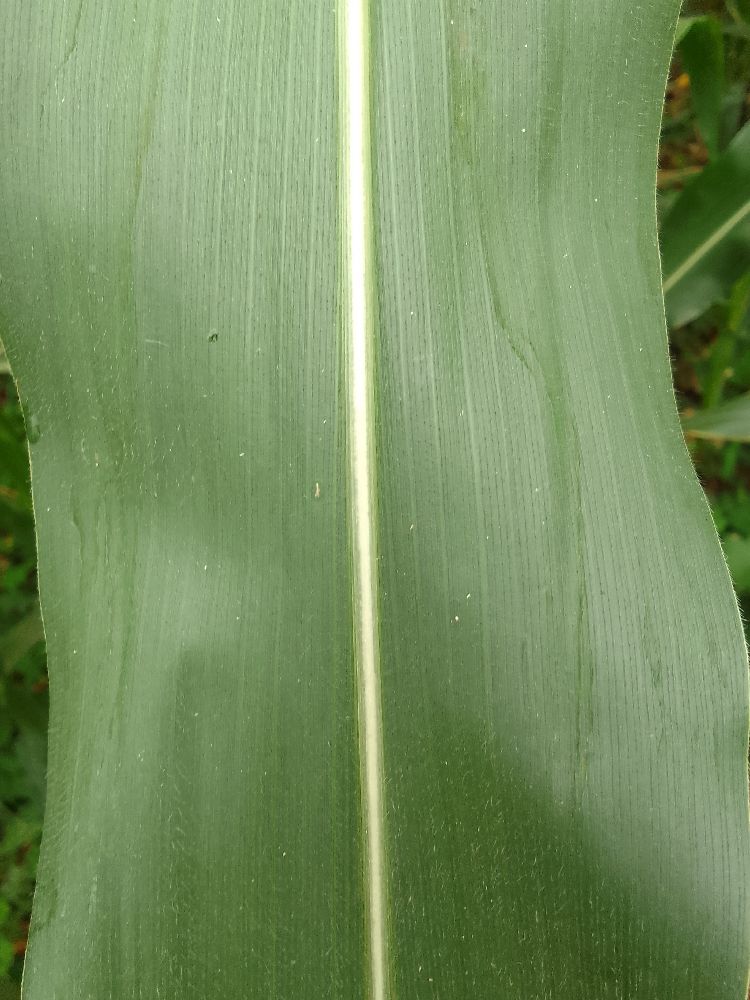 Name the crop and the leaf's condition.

maize, healthy
